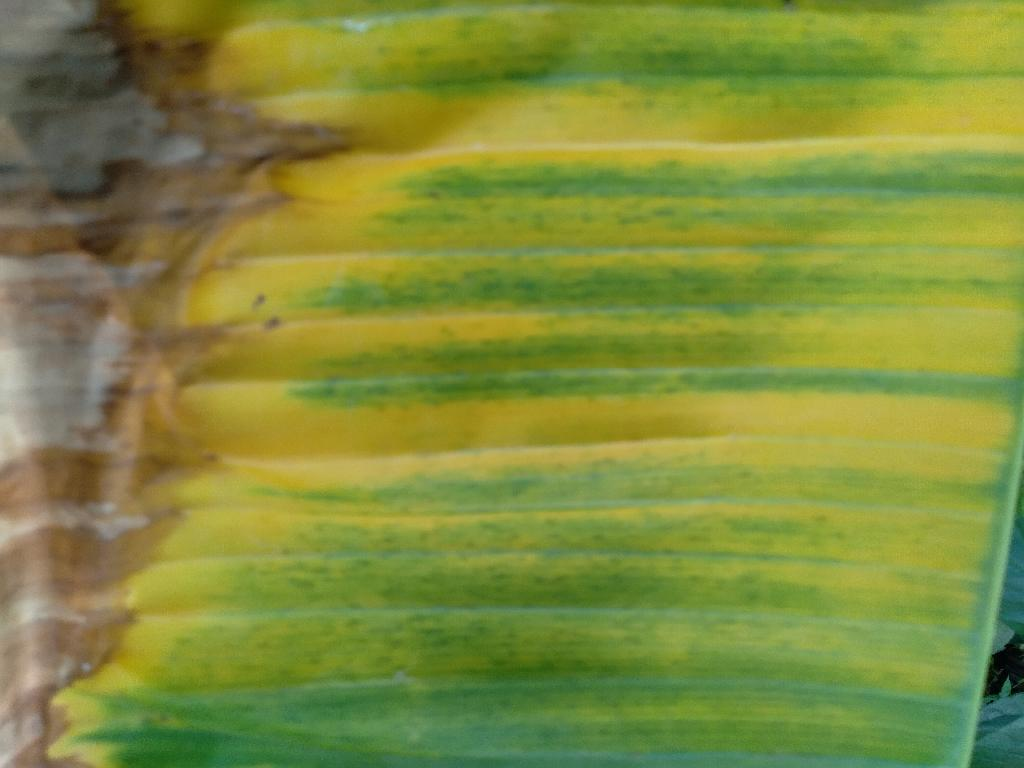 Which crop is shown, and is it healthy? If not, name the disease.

banana, fusarium wilt race 1
